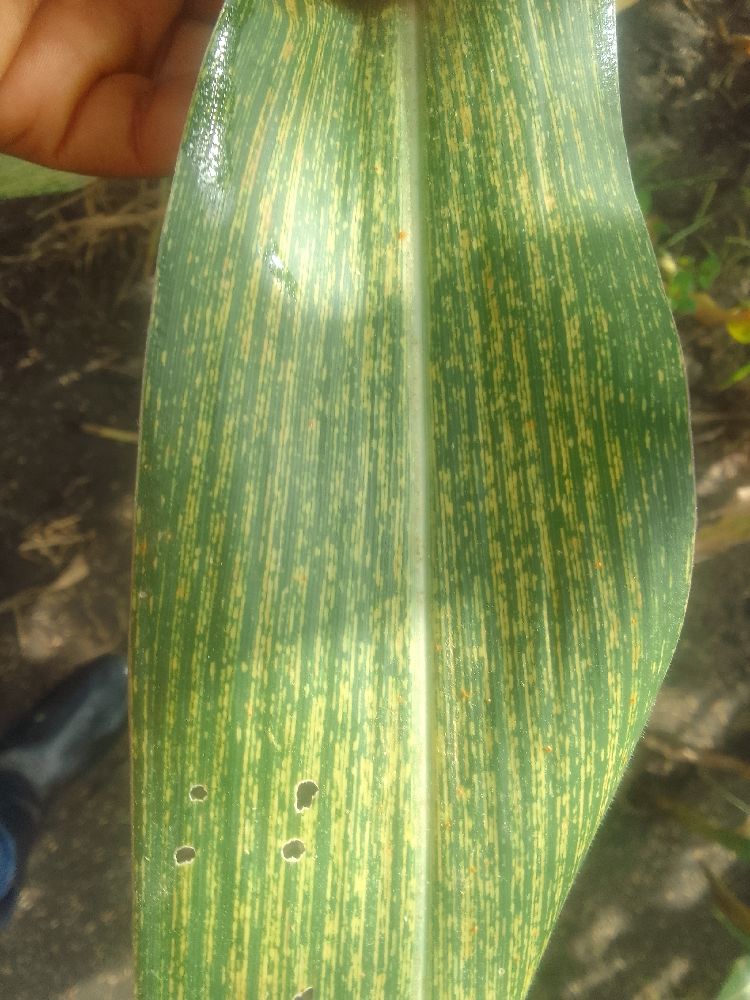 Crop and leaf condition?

maize, maize streak virus
